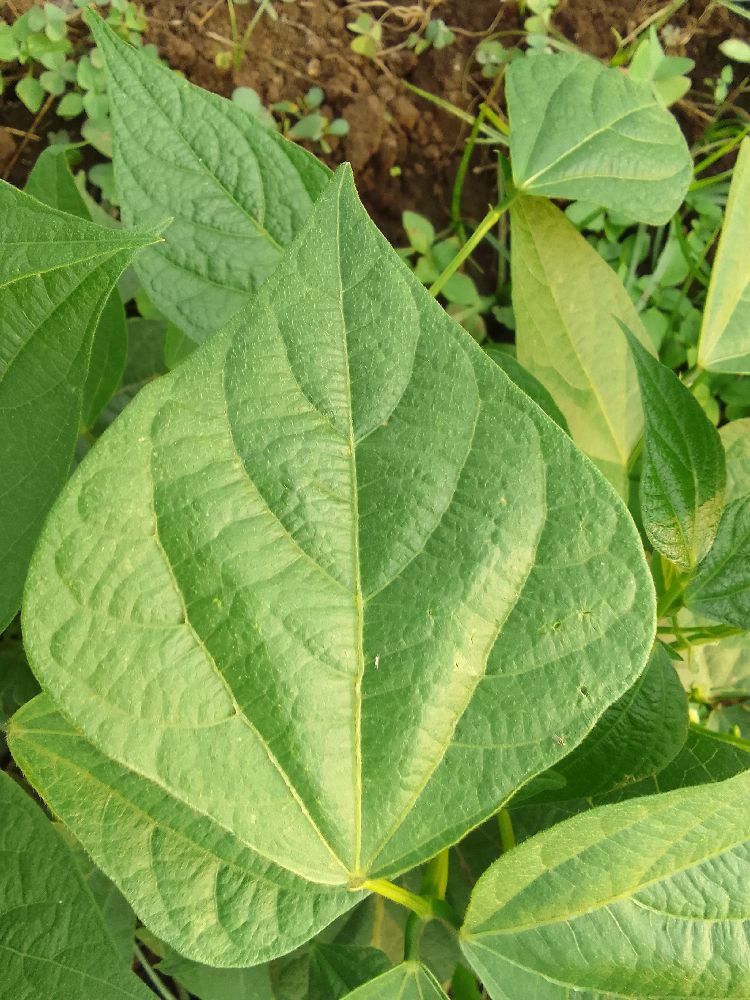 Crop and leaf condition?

maize, healthy
